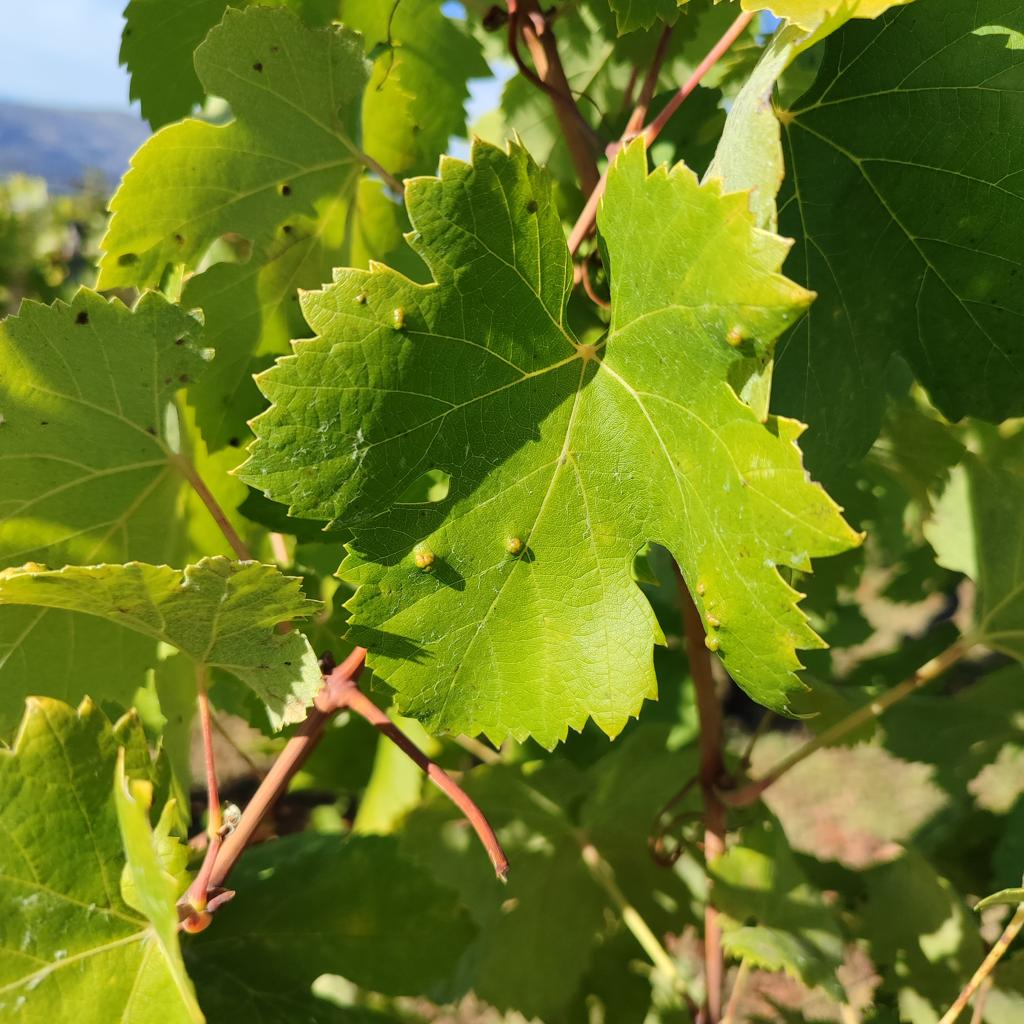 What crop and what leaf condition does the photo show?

grapevine, erineum mite
